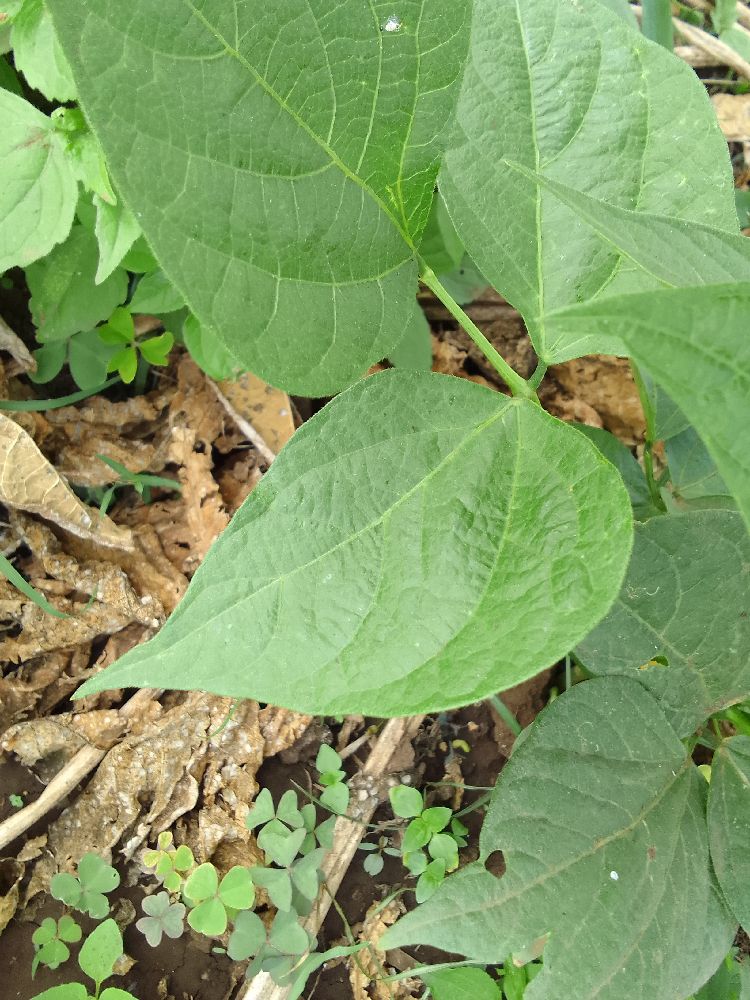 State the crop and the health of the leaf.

common bean, healthy
